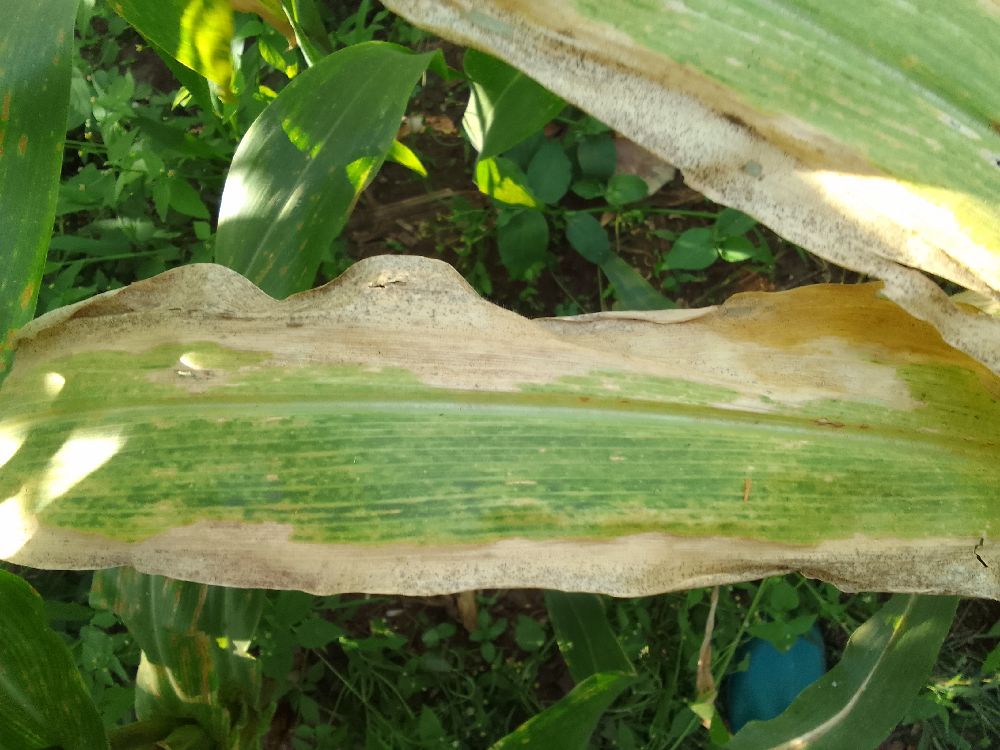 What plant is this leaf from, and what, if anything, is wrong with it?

maize, maize lethal necrosis
